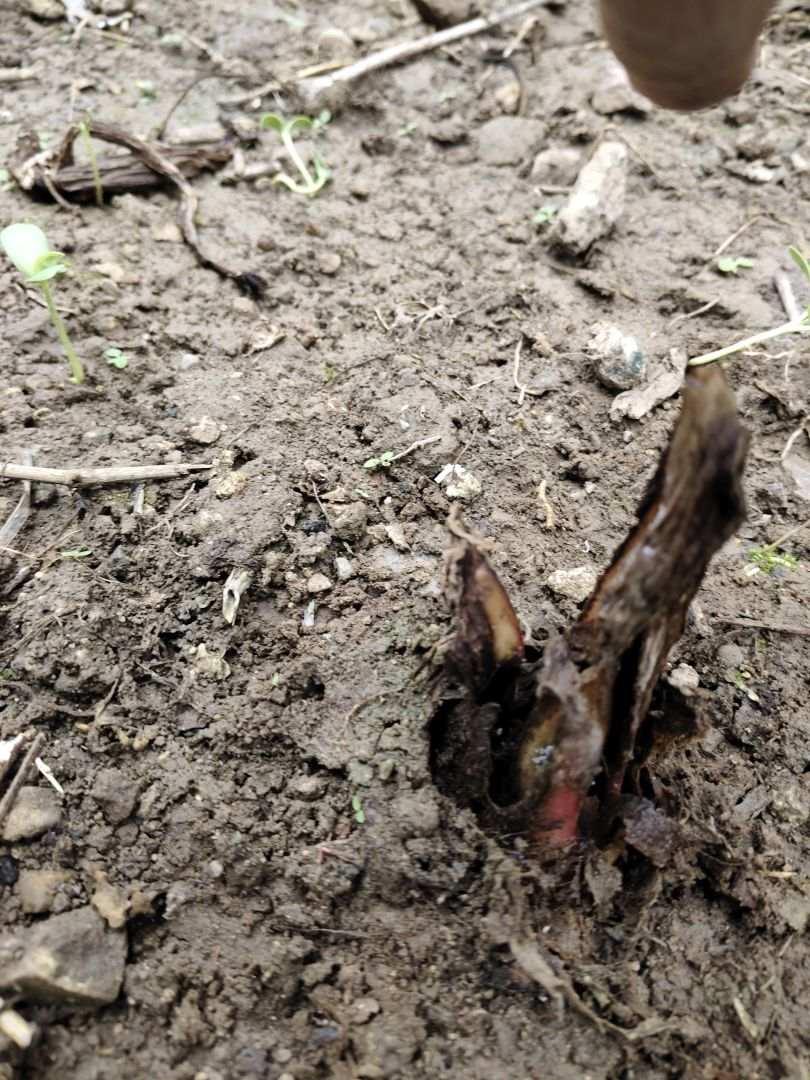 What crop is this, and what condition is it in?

taro, root rot
